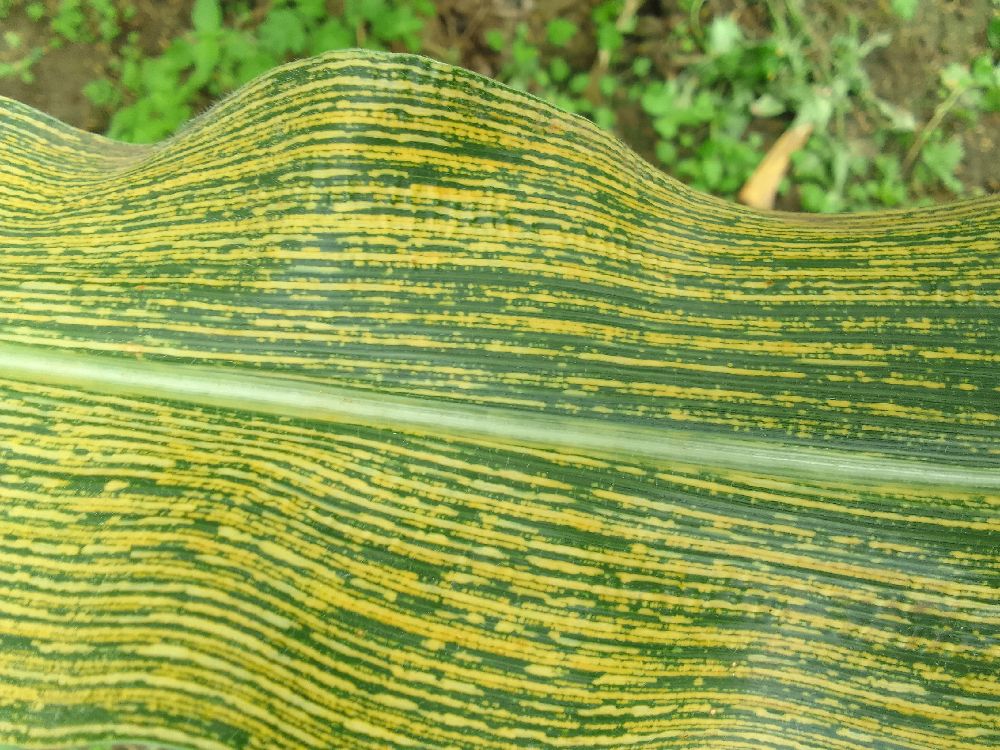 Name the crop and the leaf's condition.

maize, maize streak virus
